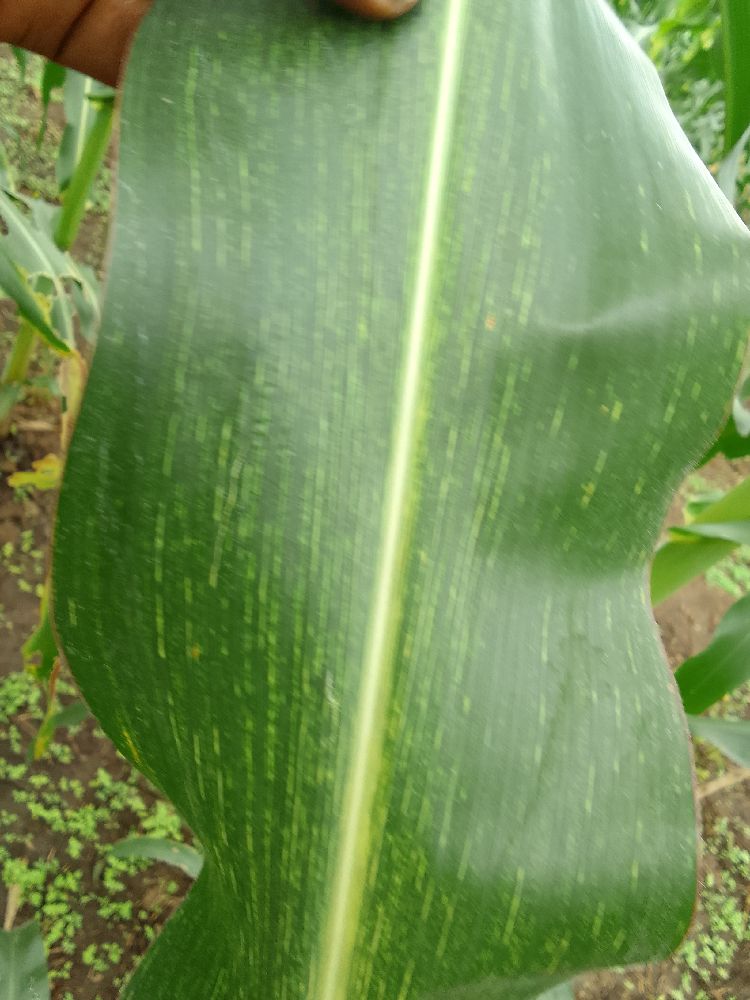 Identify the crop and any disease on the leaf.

maize, maize streak virus
